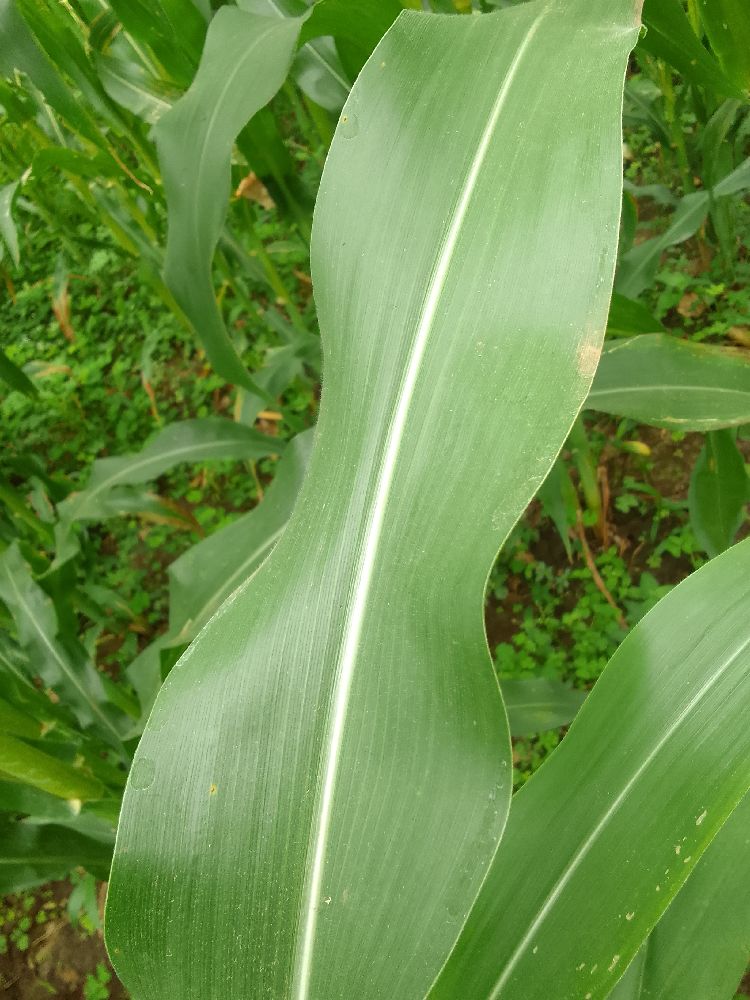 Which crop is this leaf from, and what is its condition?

maize, healthy
